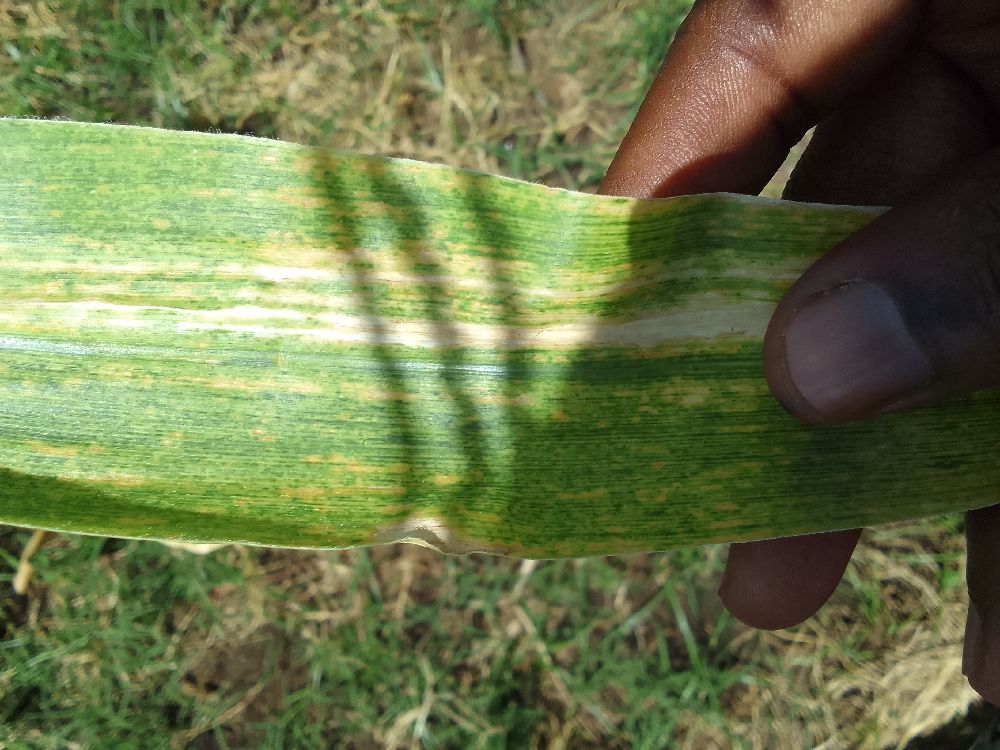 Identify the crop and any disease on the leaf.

maize, maize lethal necrosis
